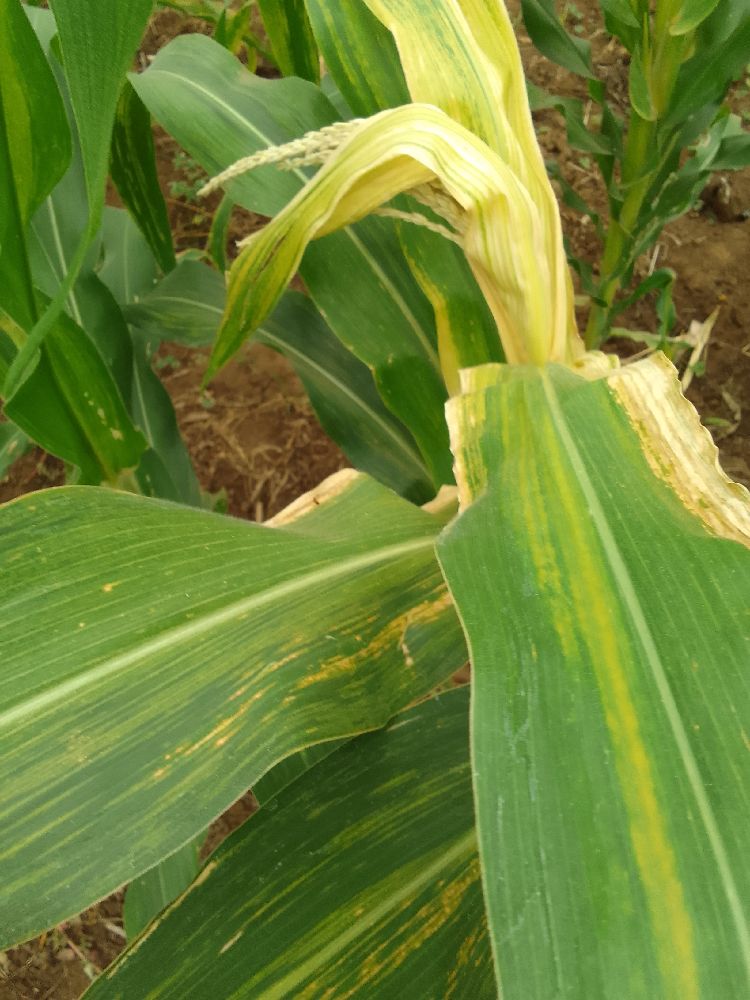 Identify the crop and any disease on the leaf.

maize, maize lethal necrosis
